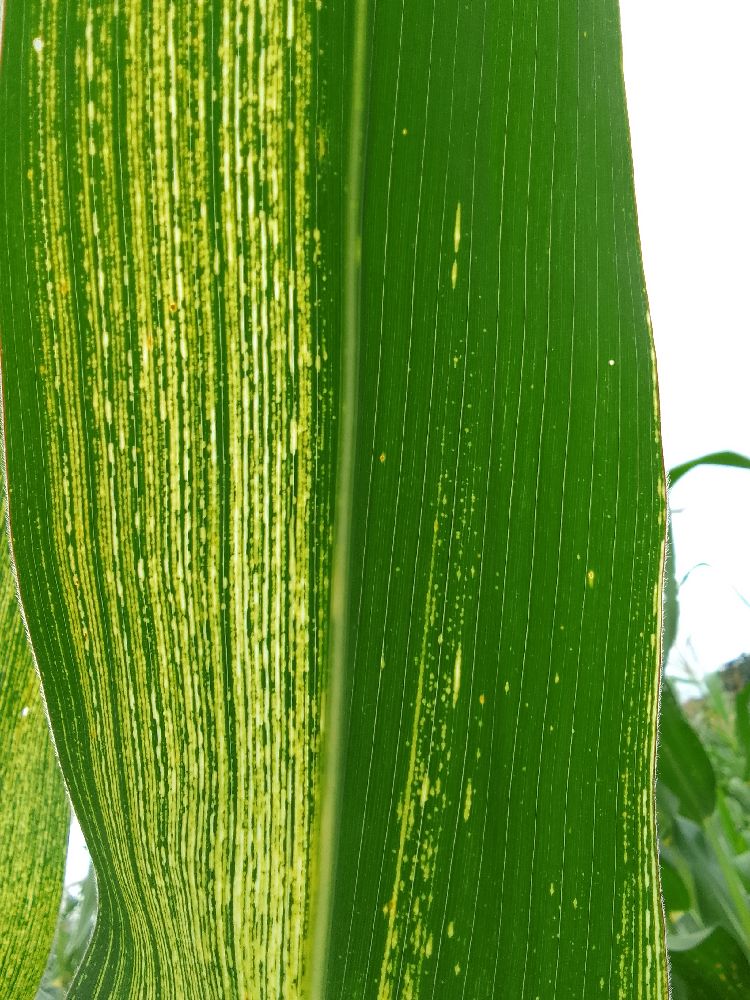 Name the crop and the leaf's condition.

maize, maize streak virus
